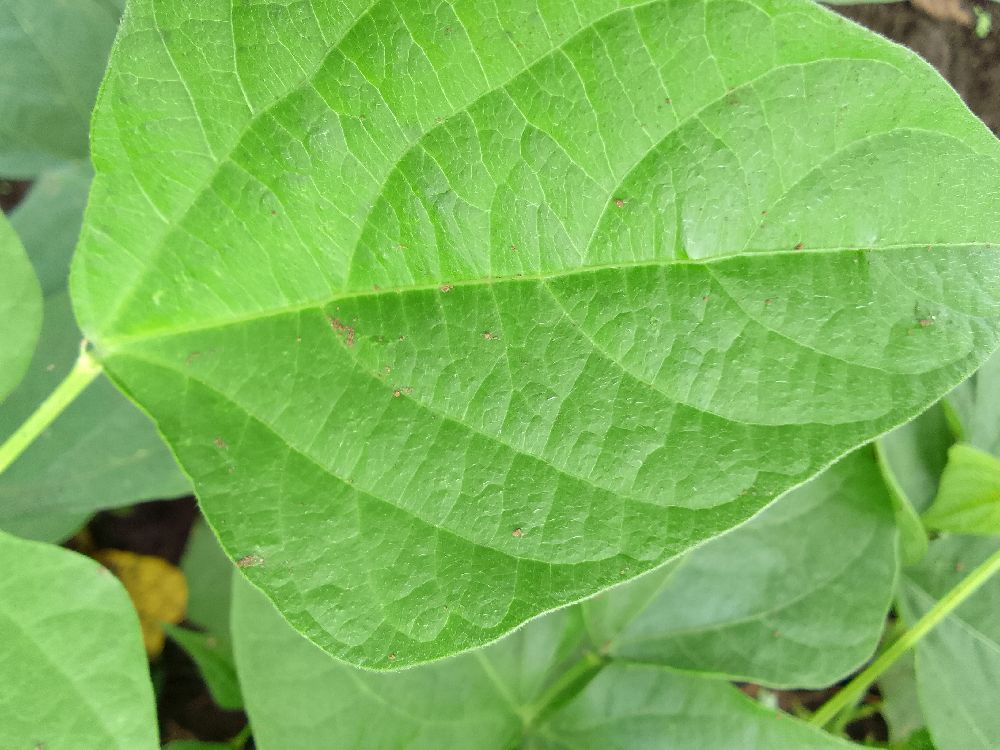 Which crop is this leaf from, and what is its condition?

common bean, healthy
